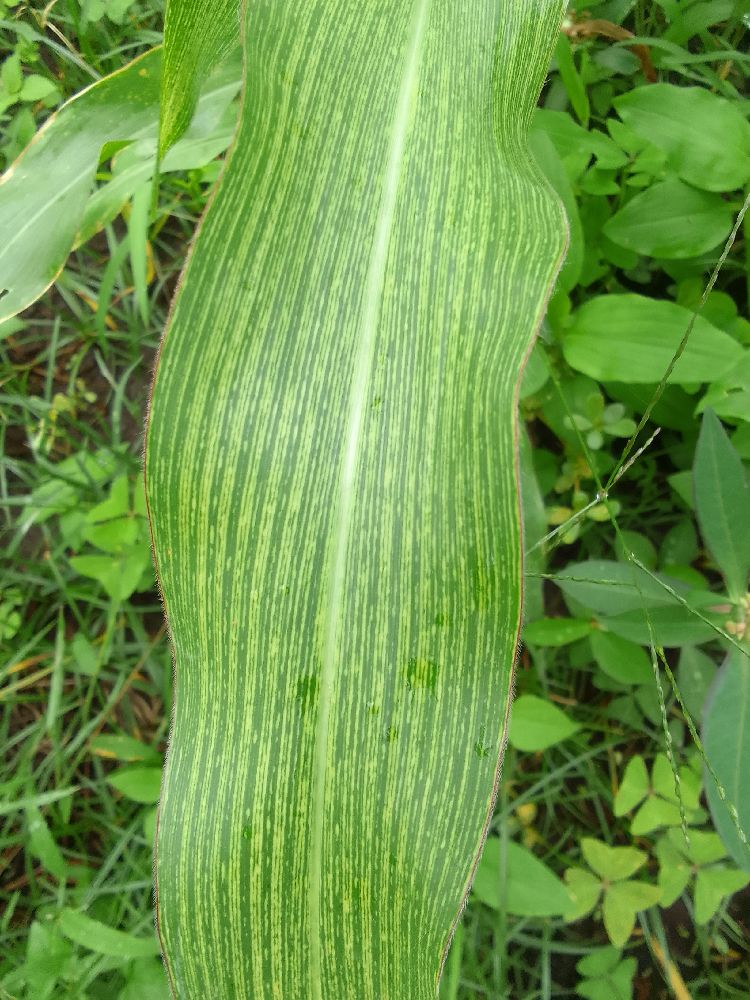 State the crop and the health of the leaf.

maize, maize streak virus
